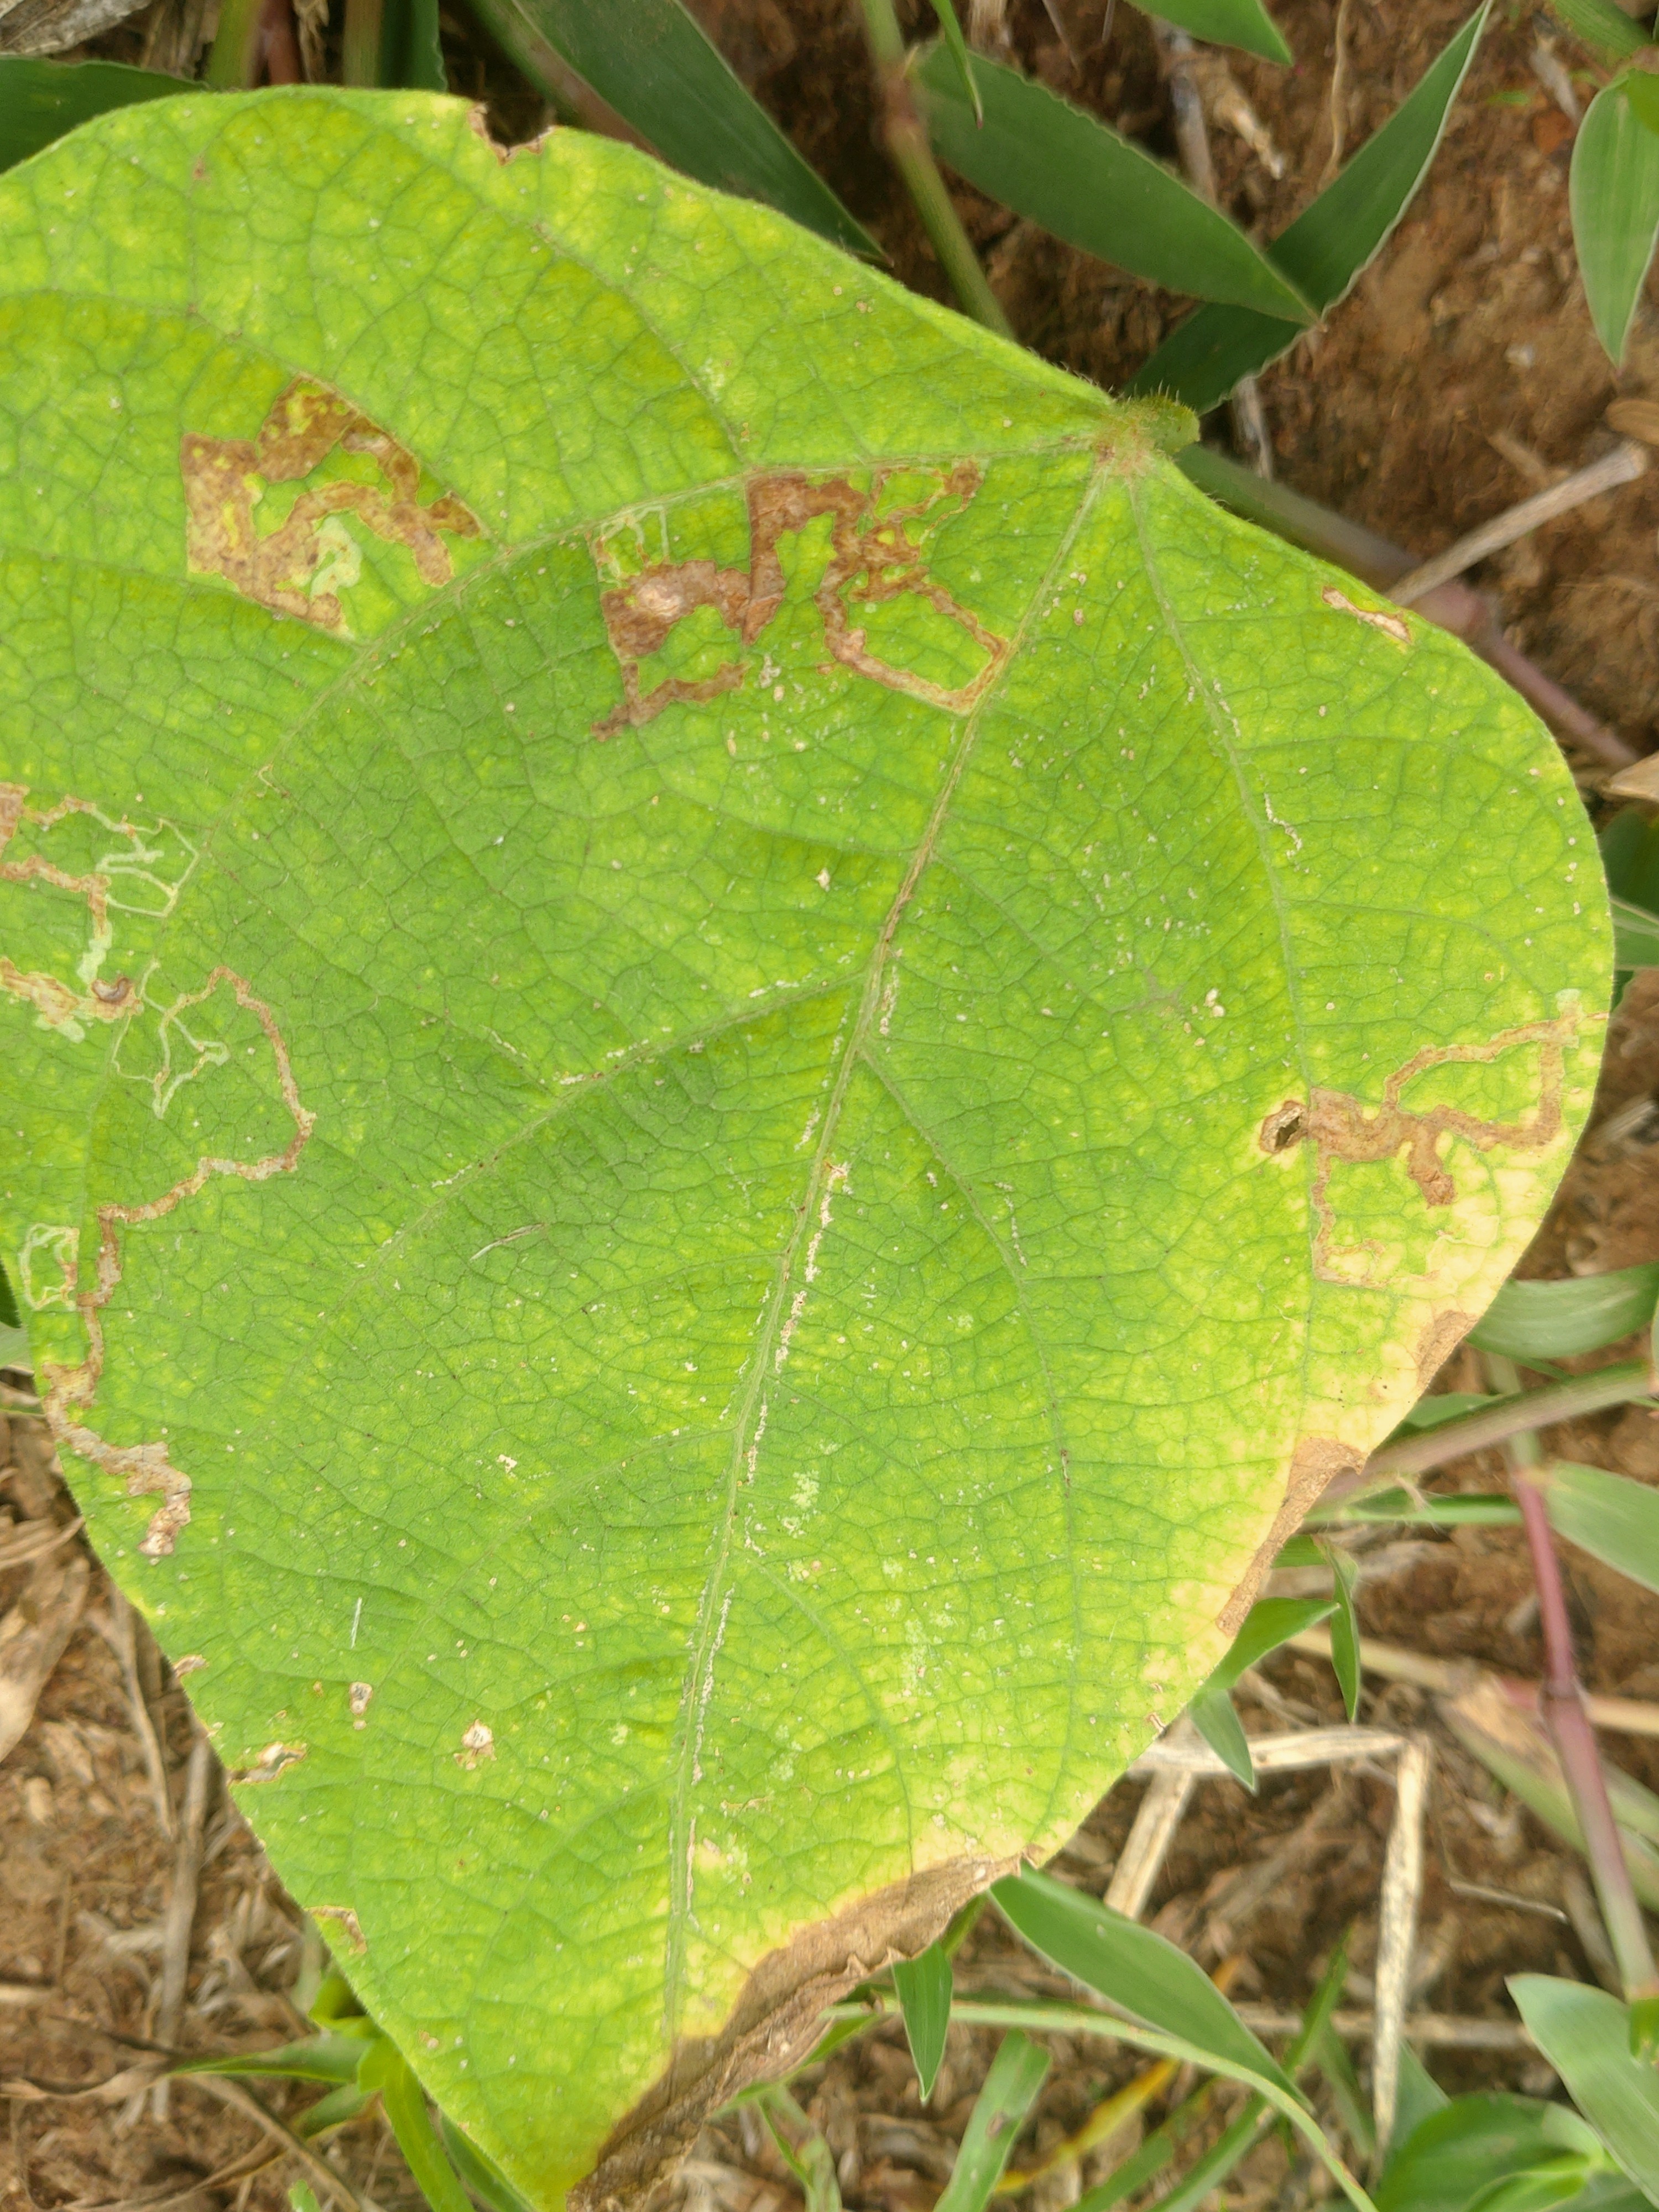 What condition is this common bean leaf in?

rust
